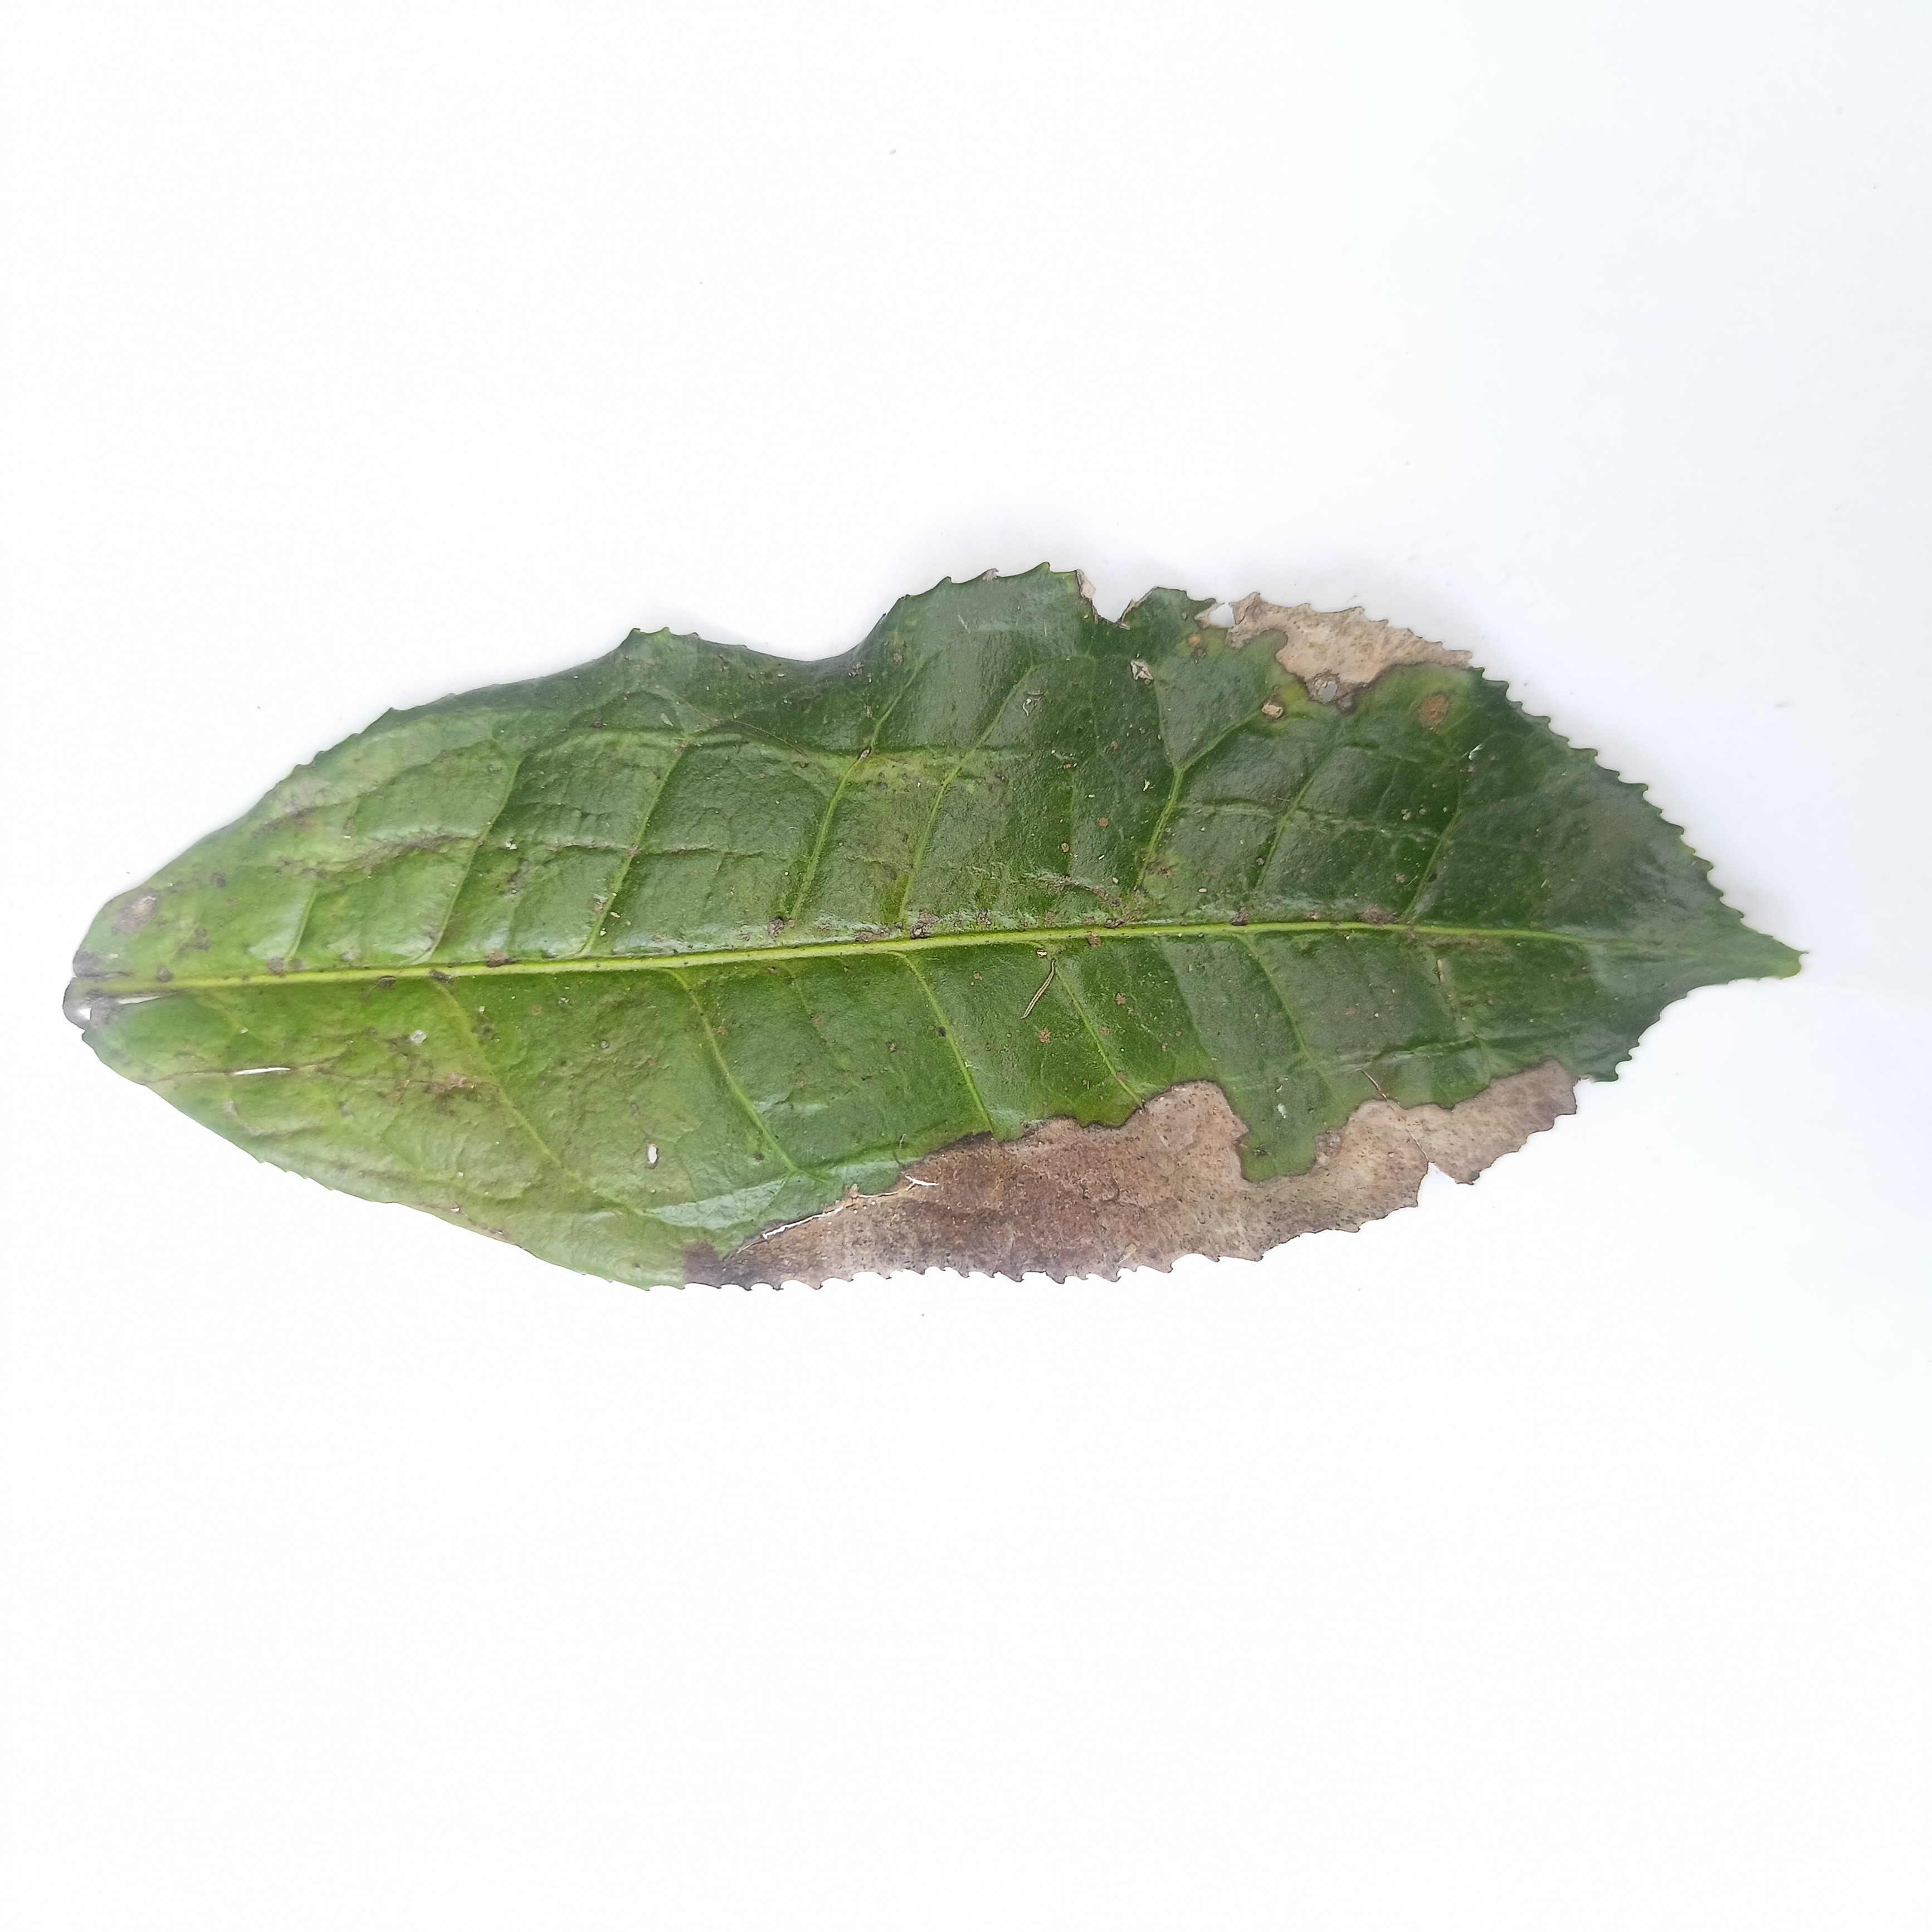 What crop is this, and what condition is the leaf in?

tea, brown blight
